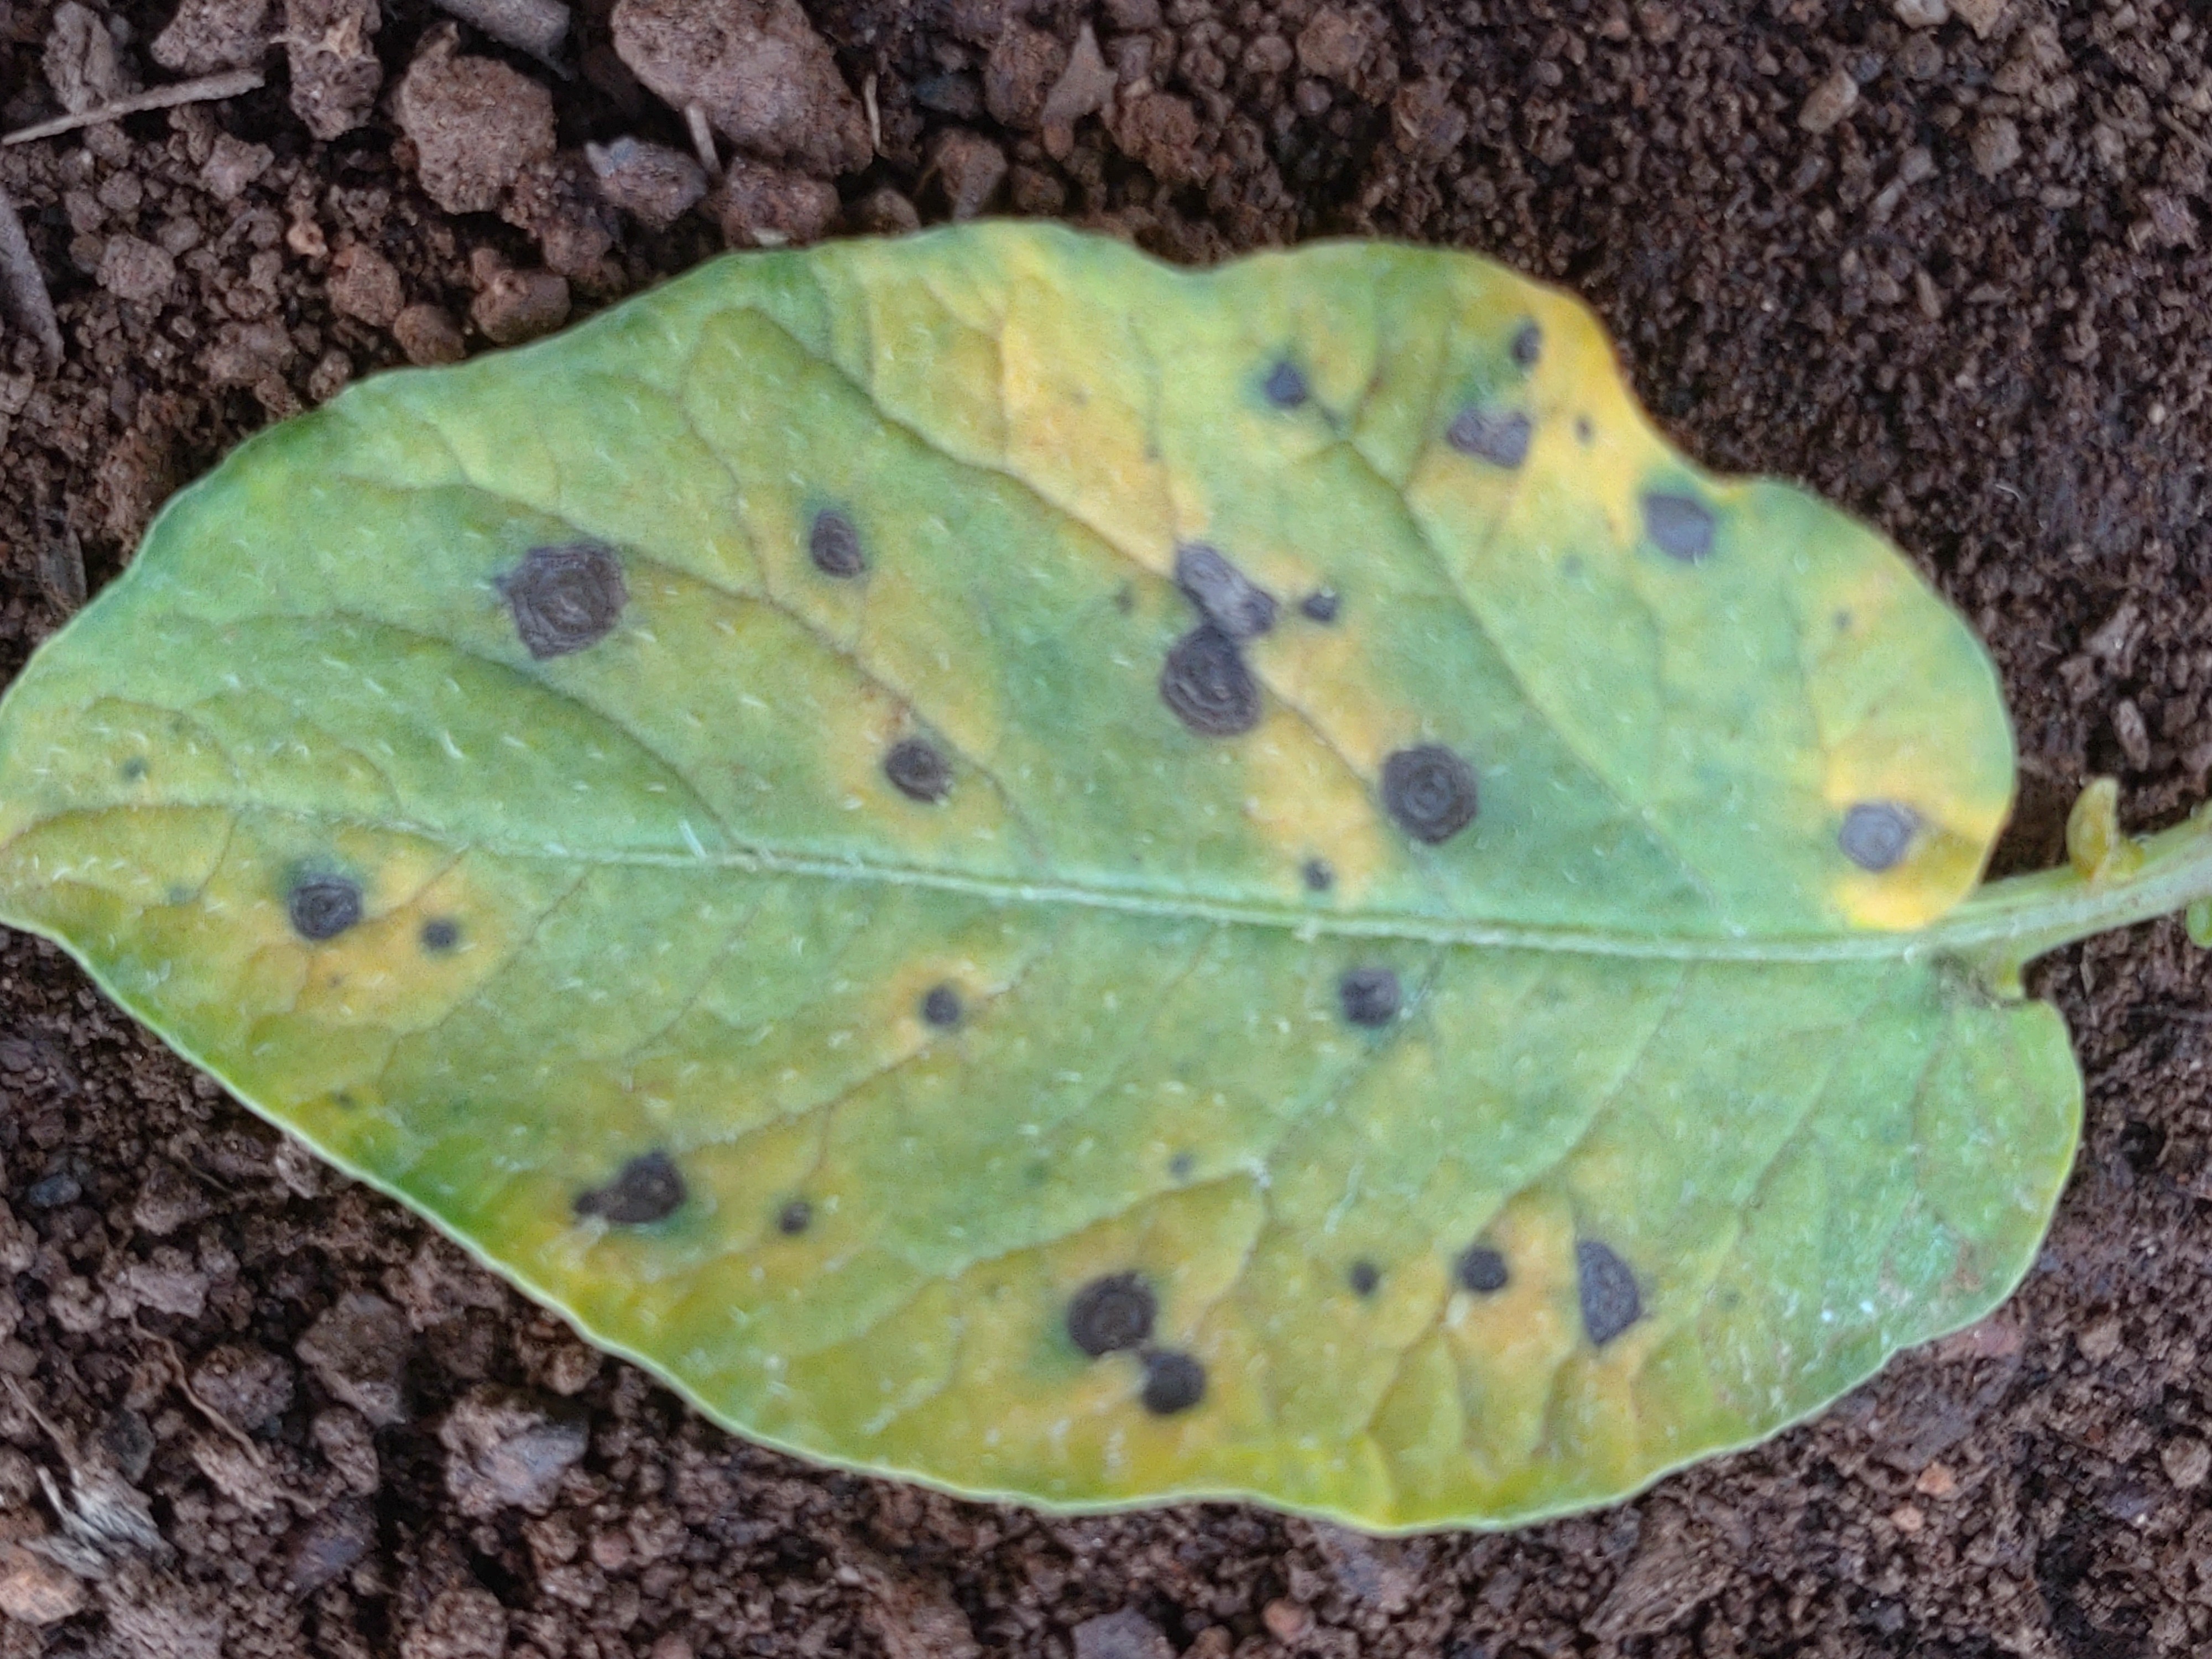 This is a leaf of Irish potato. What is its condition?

late blight
